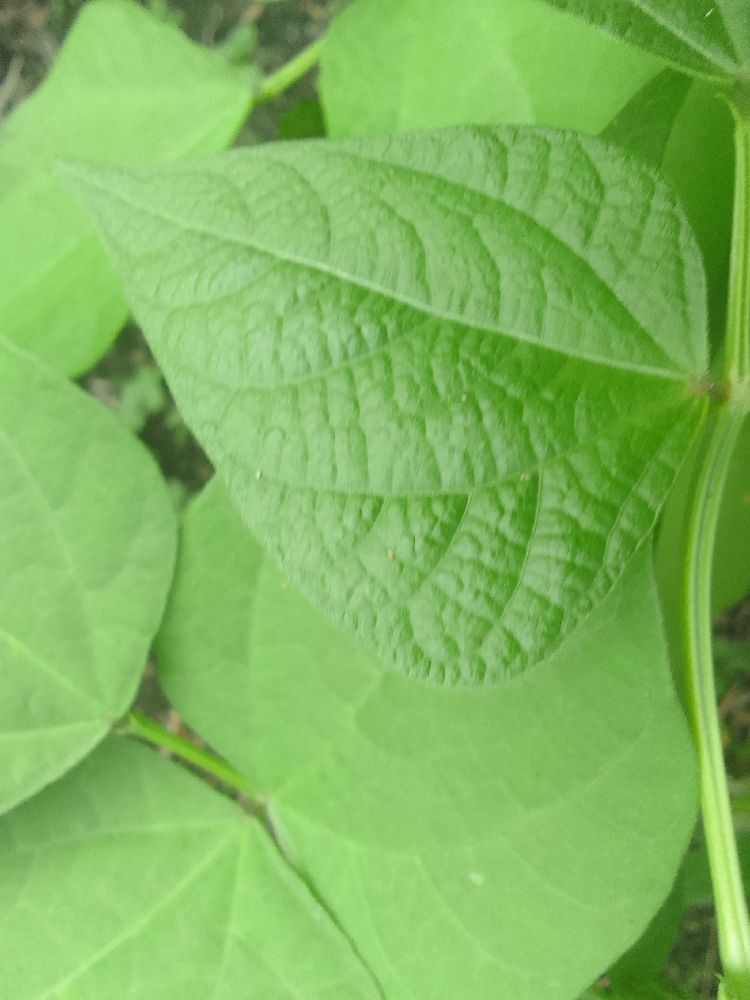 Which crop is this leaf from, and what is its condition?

common bean, healthy
